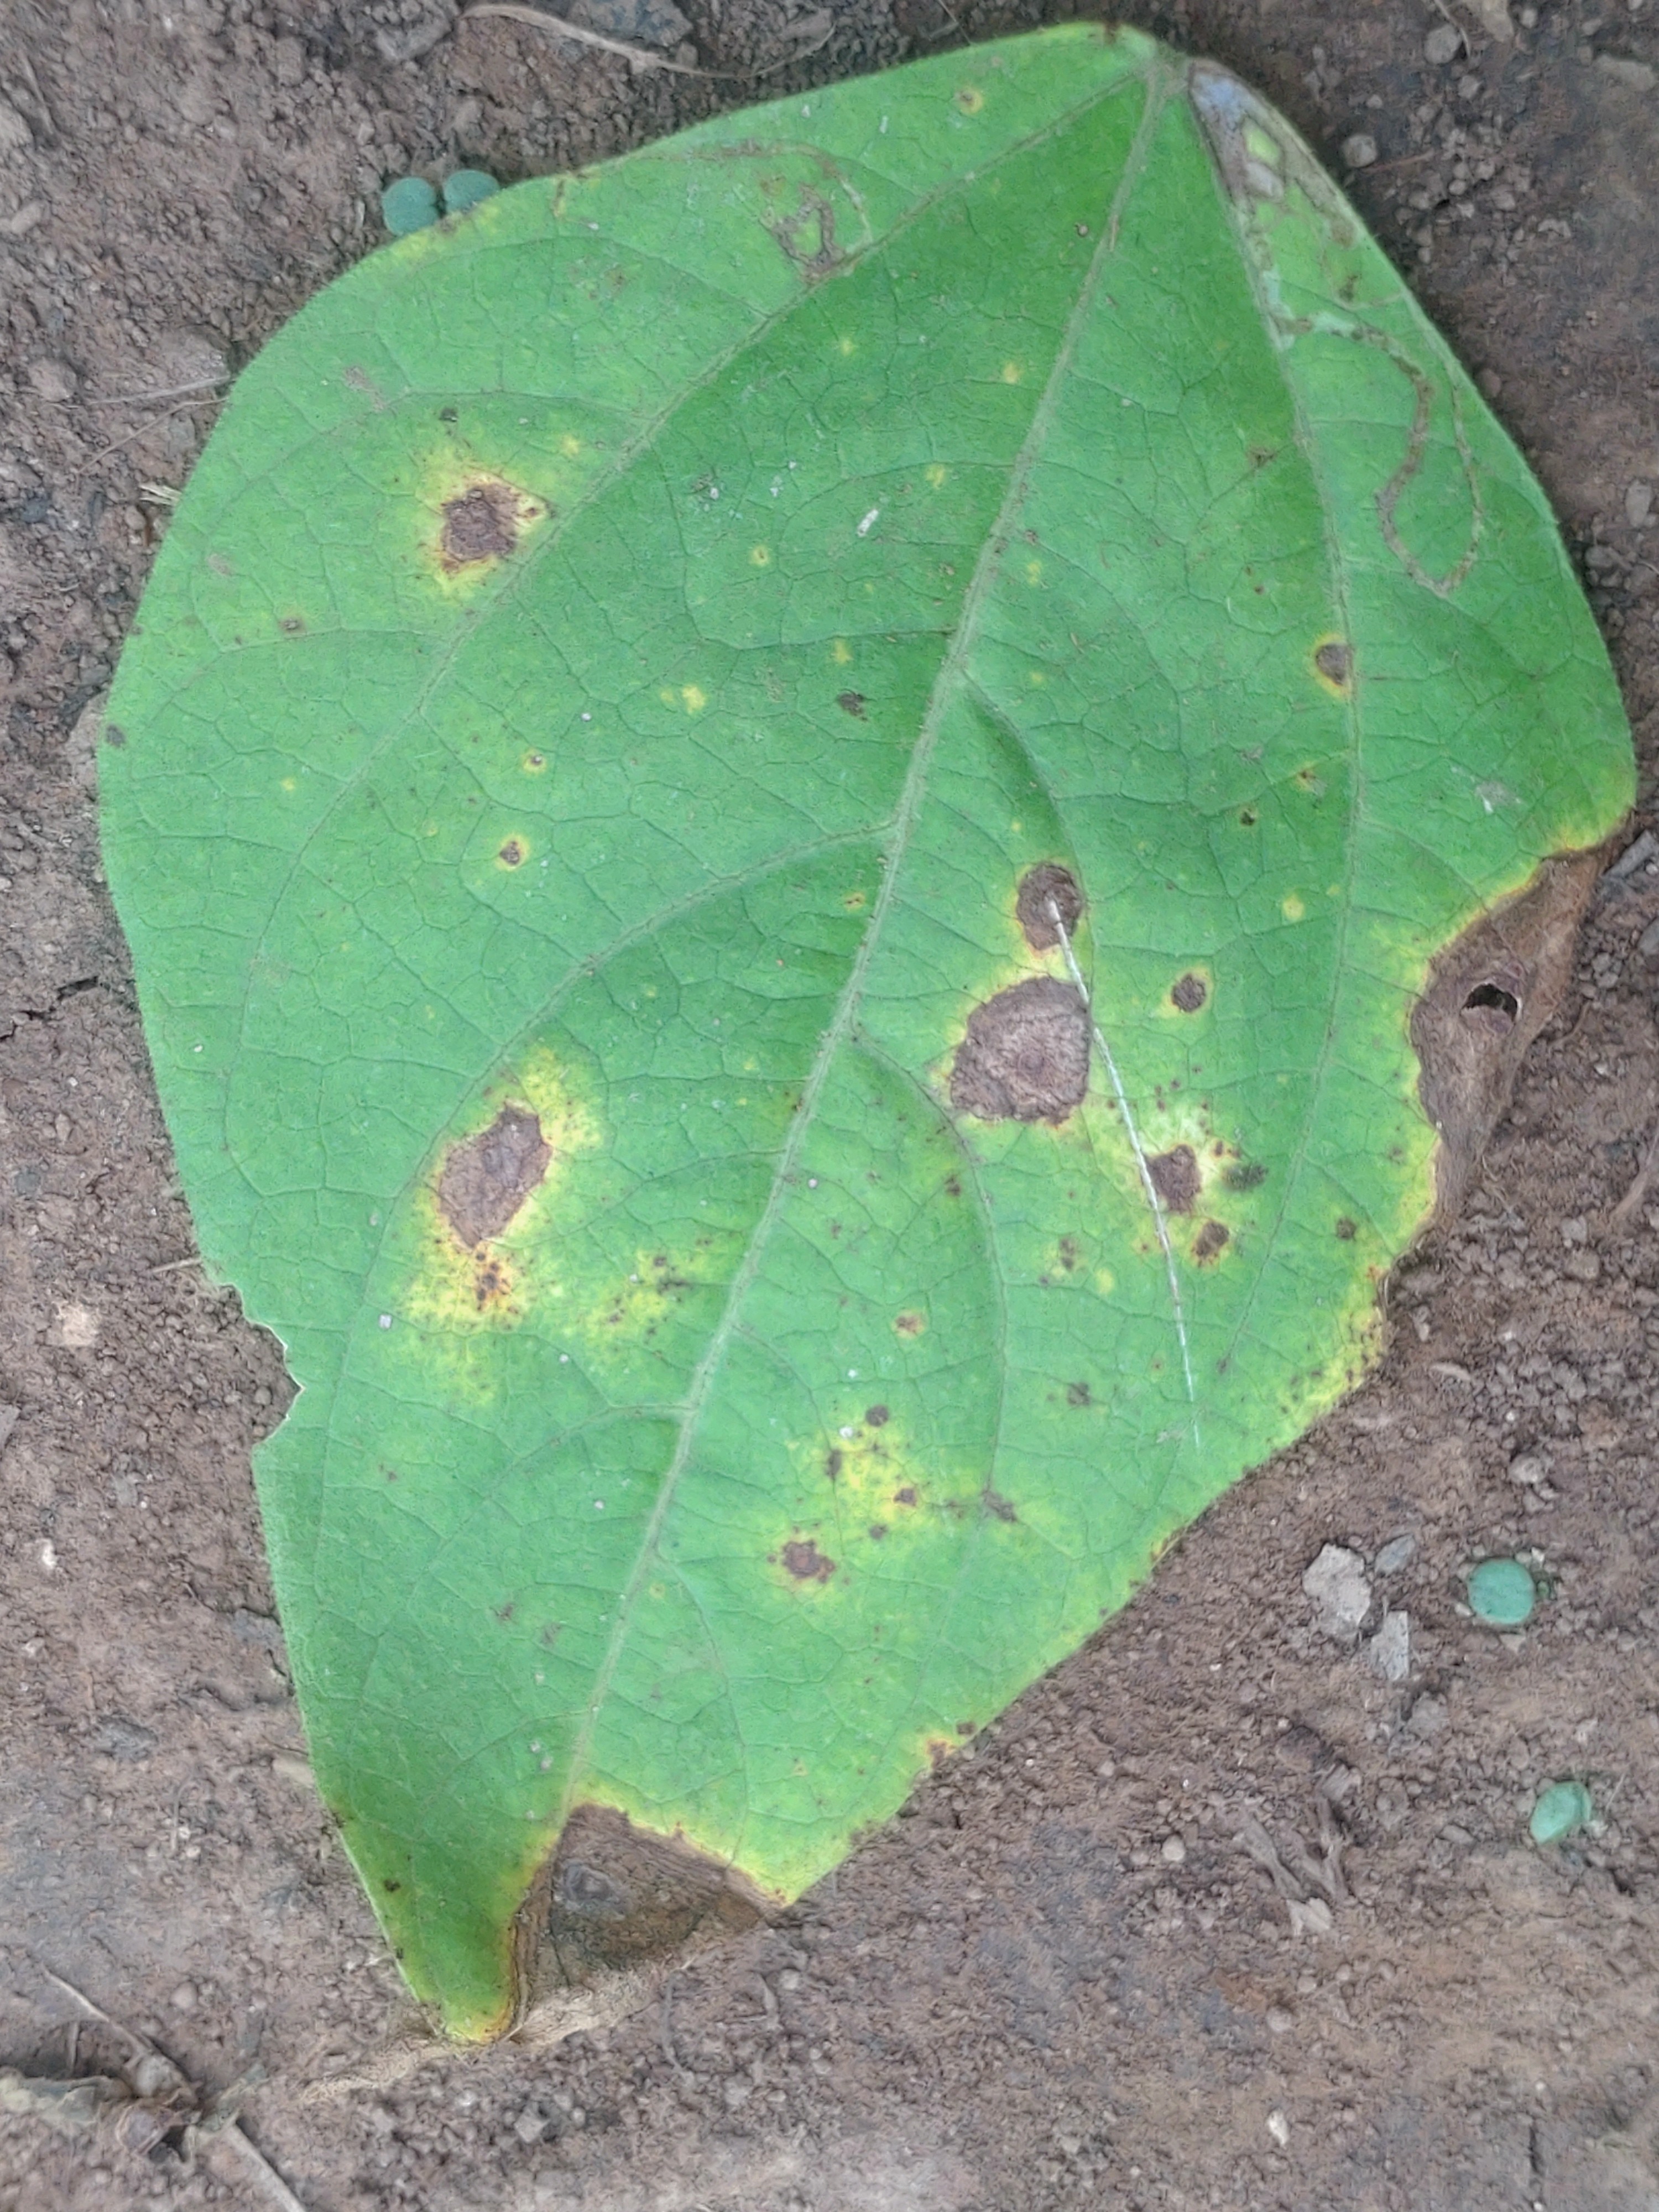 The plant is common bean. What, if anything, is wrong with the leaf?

rust
